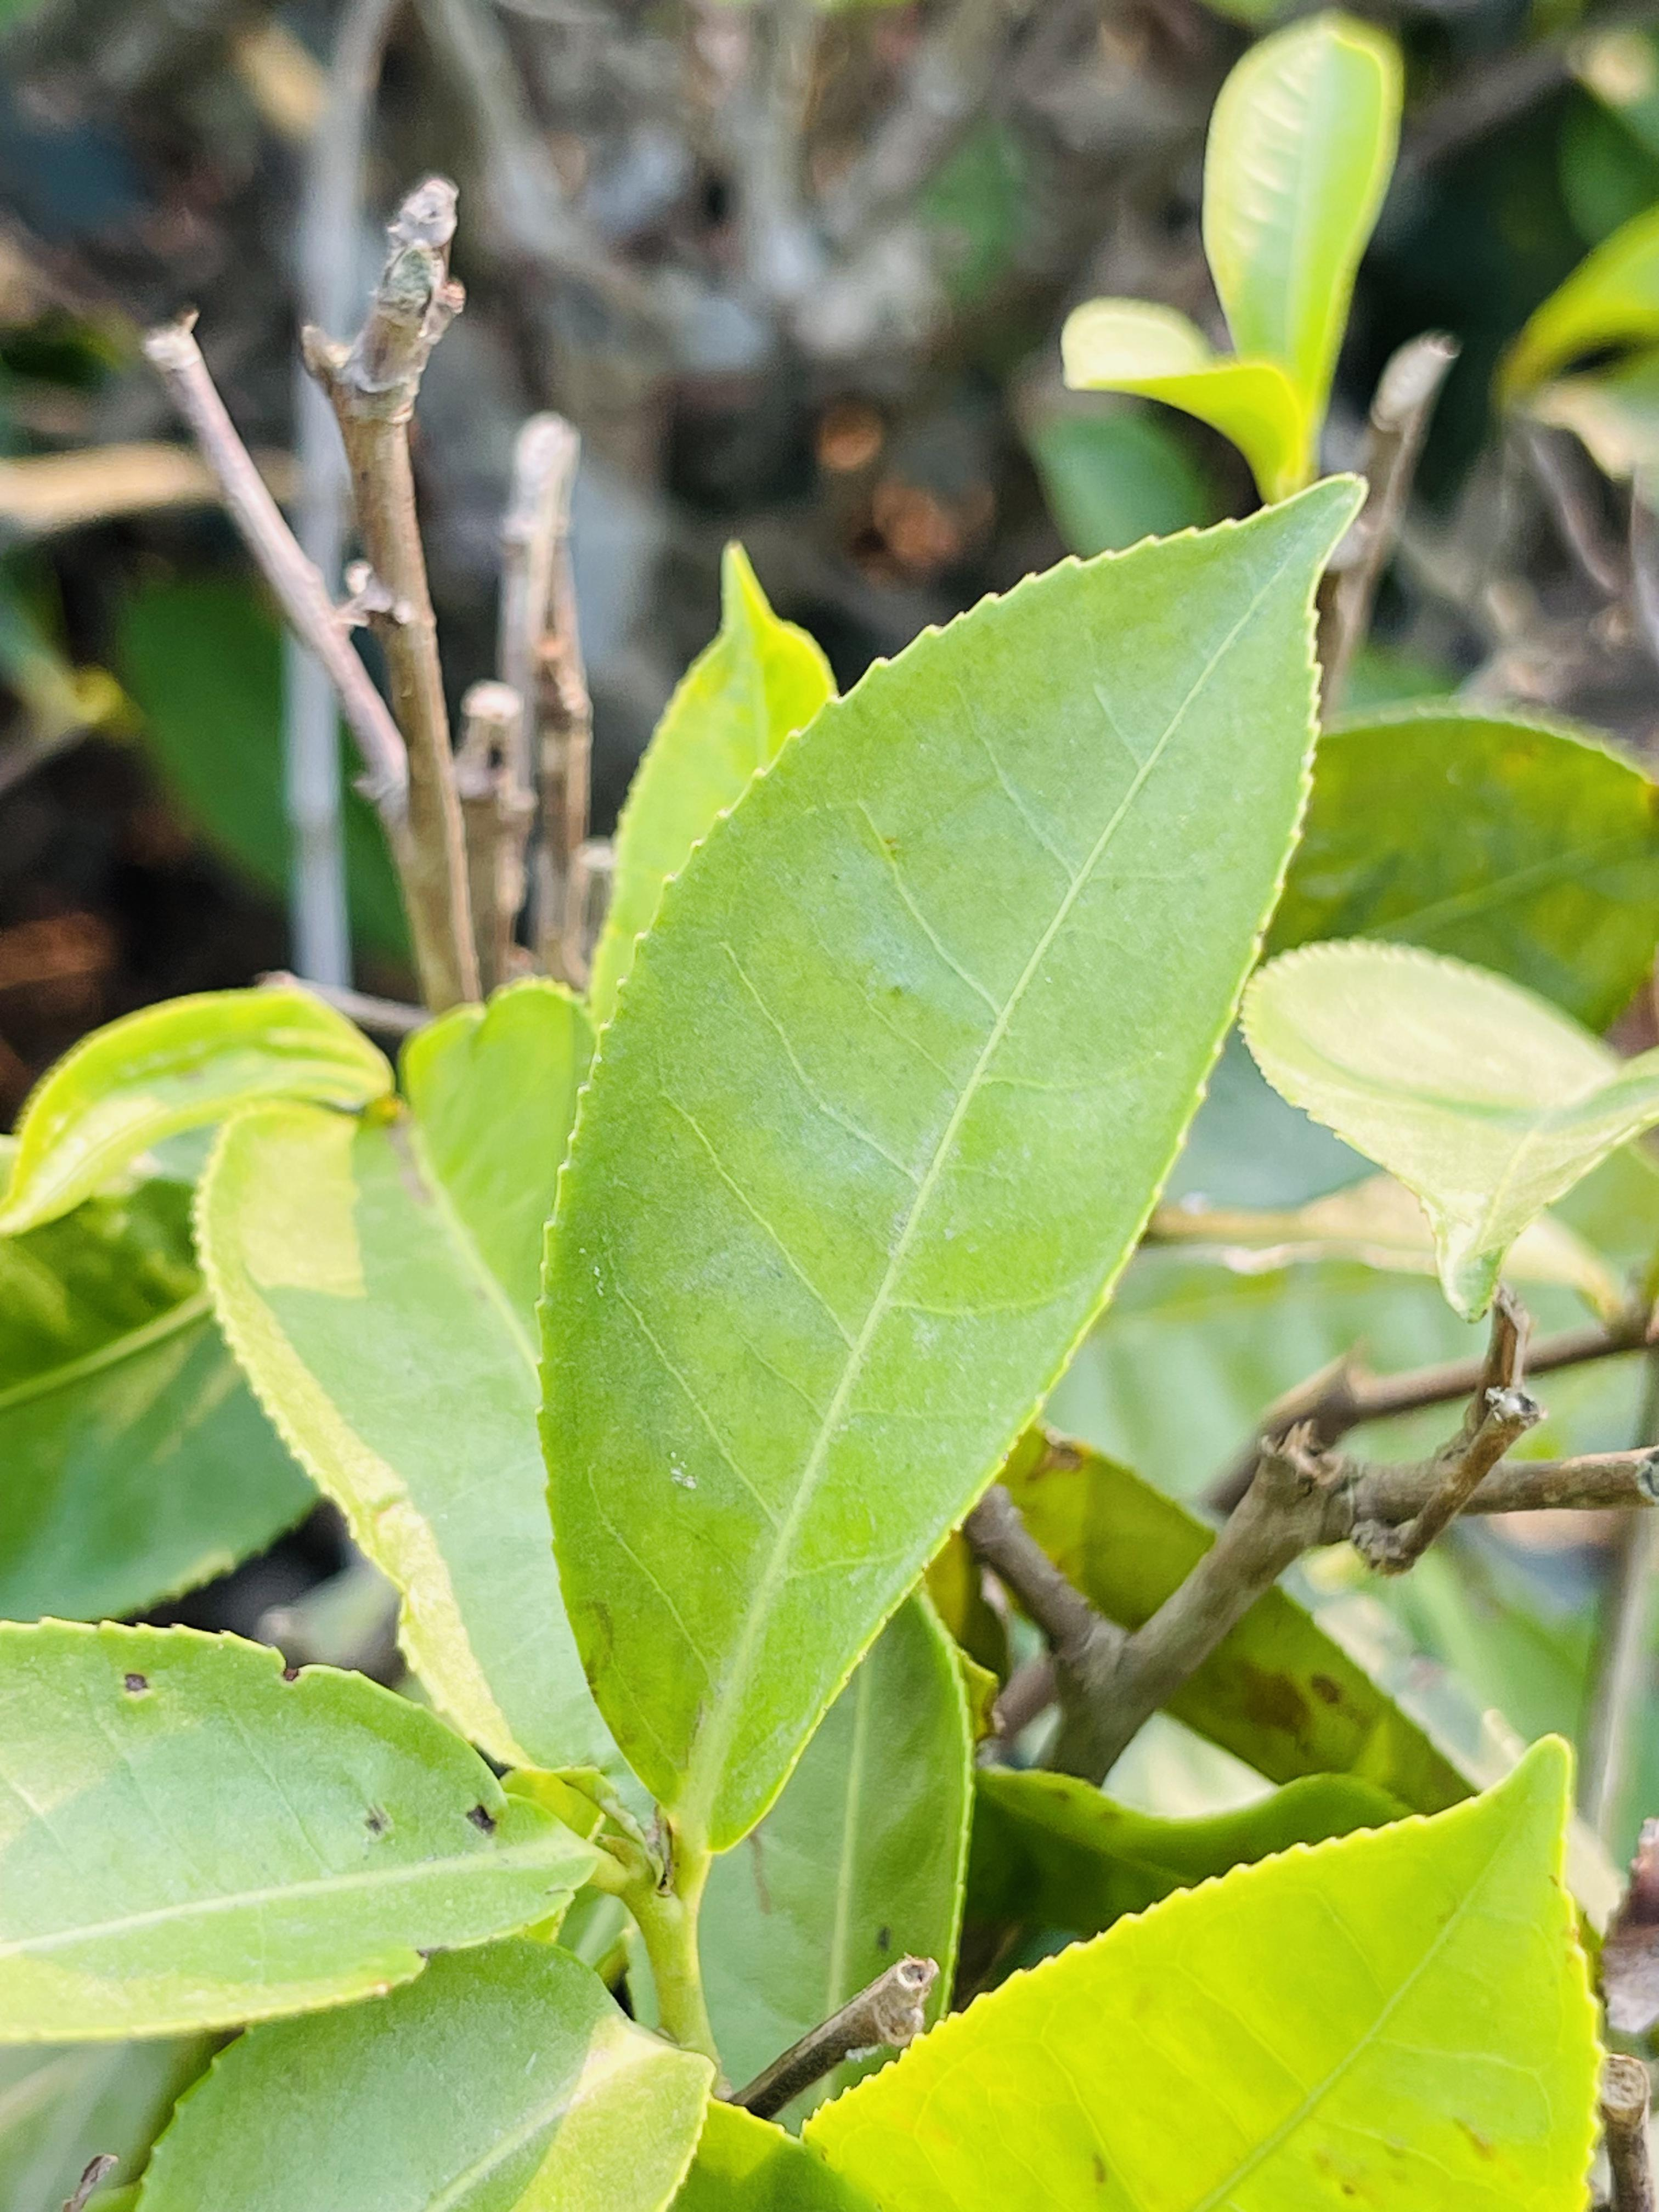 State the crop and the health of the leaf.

tea, healthy leaf
